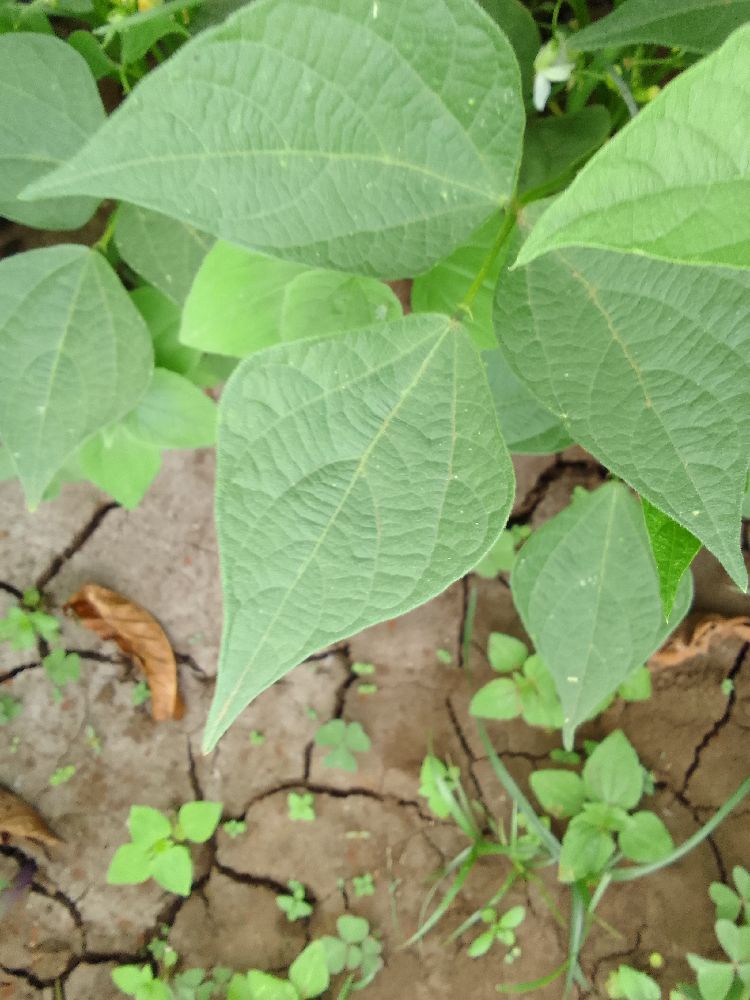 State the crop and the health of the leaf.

common bean, healthy
